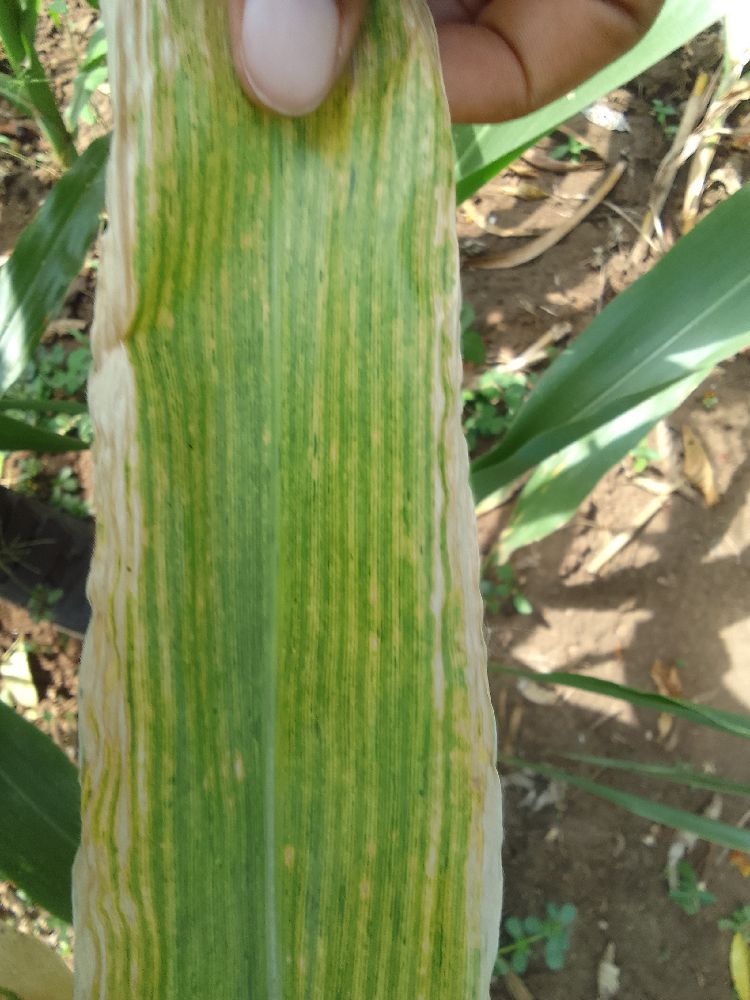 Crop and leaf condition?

maize, maize lethal necrosis
